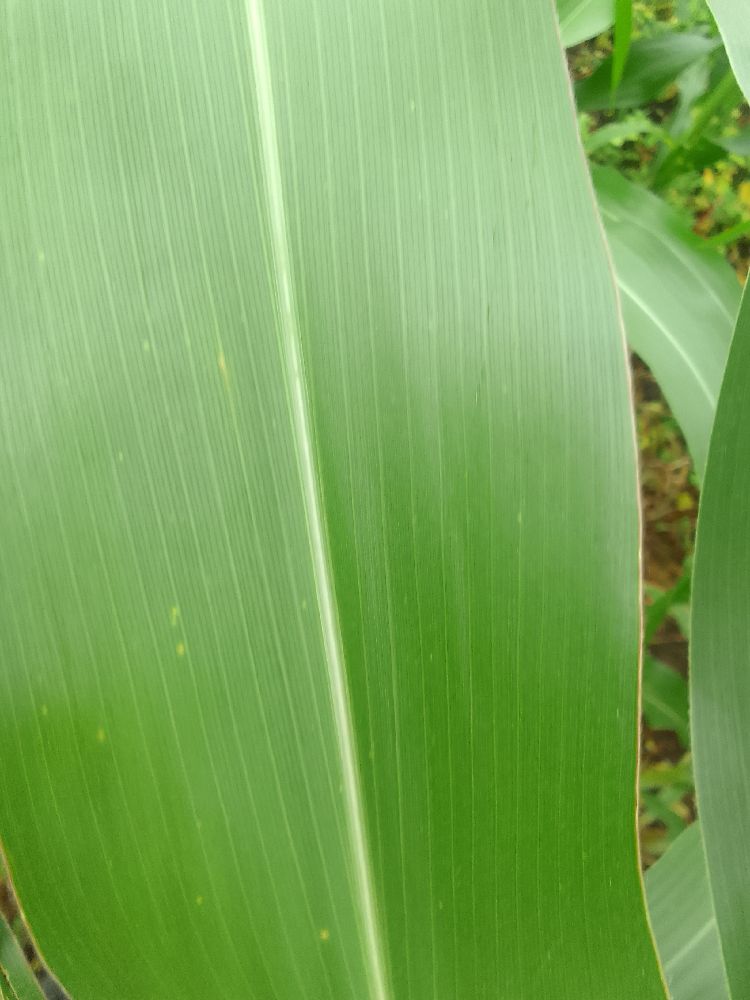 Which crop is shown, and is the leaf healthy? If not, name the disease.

maize, healthy
